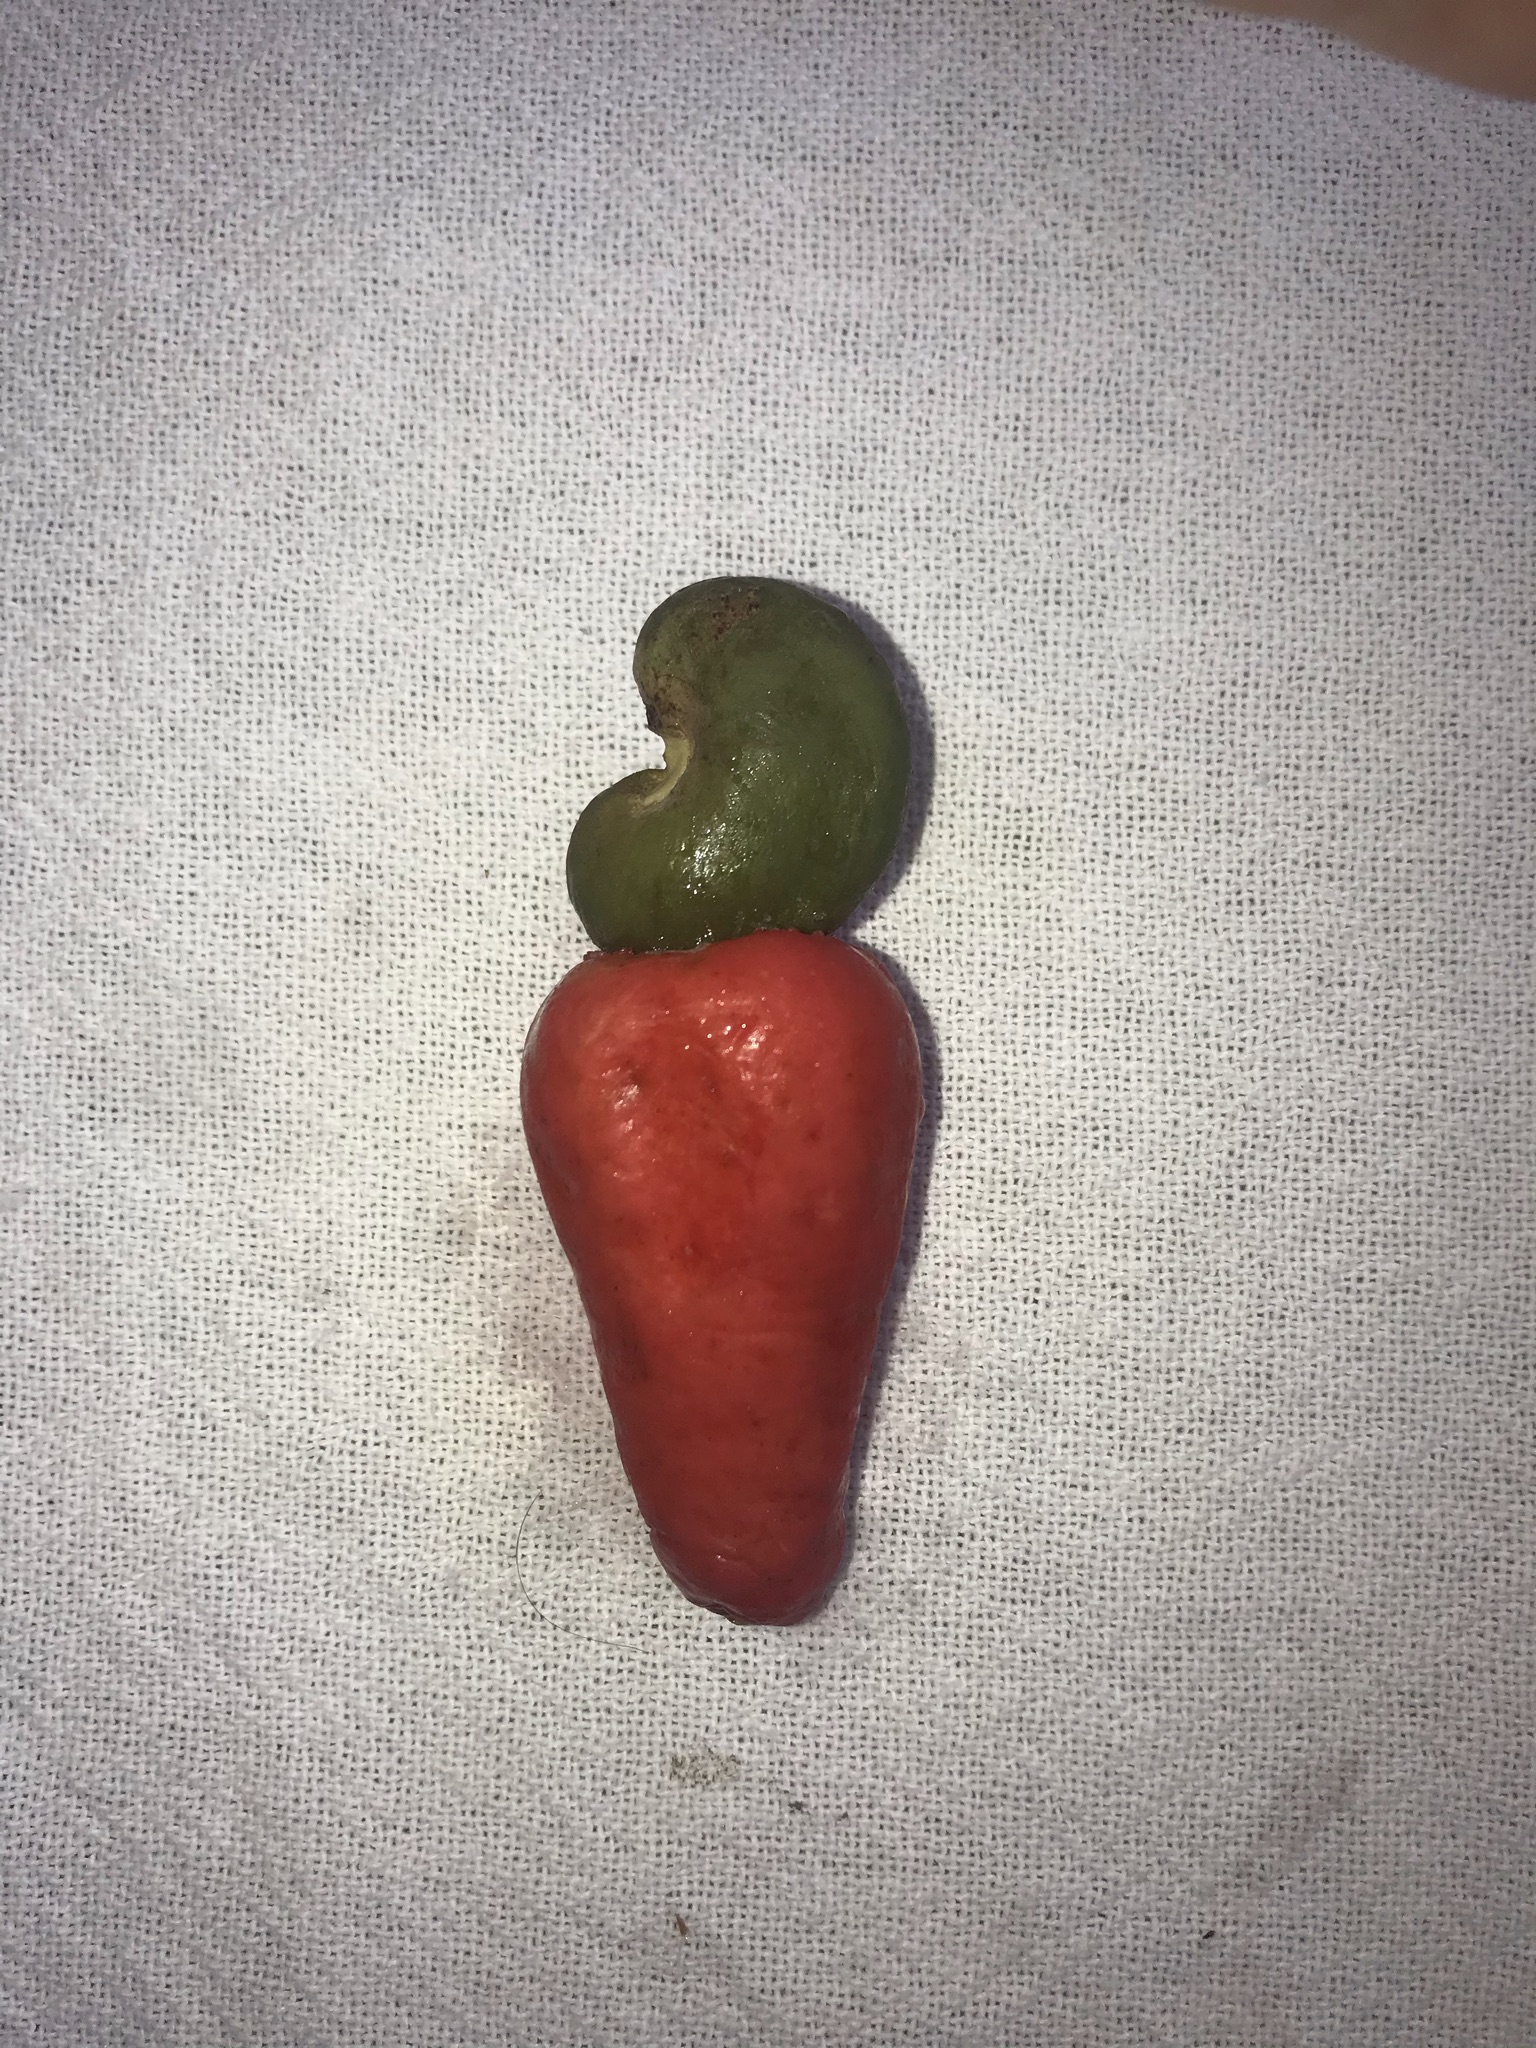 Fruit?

caju vermelho
